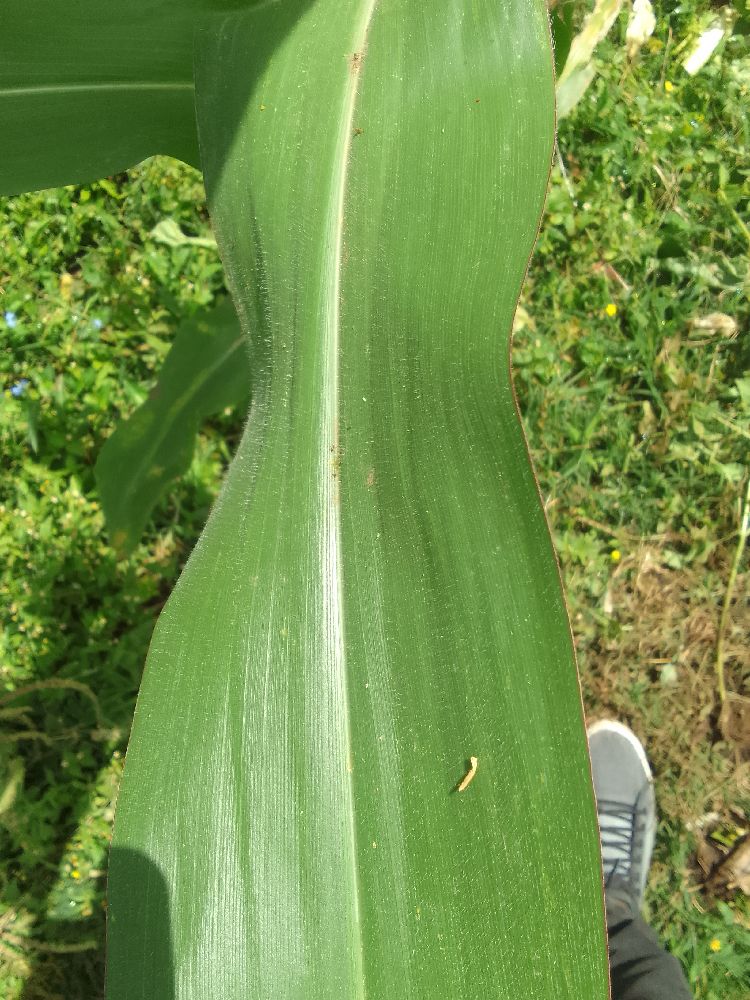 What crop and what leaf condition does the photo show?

maize, healthy
